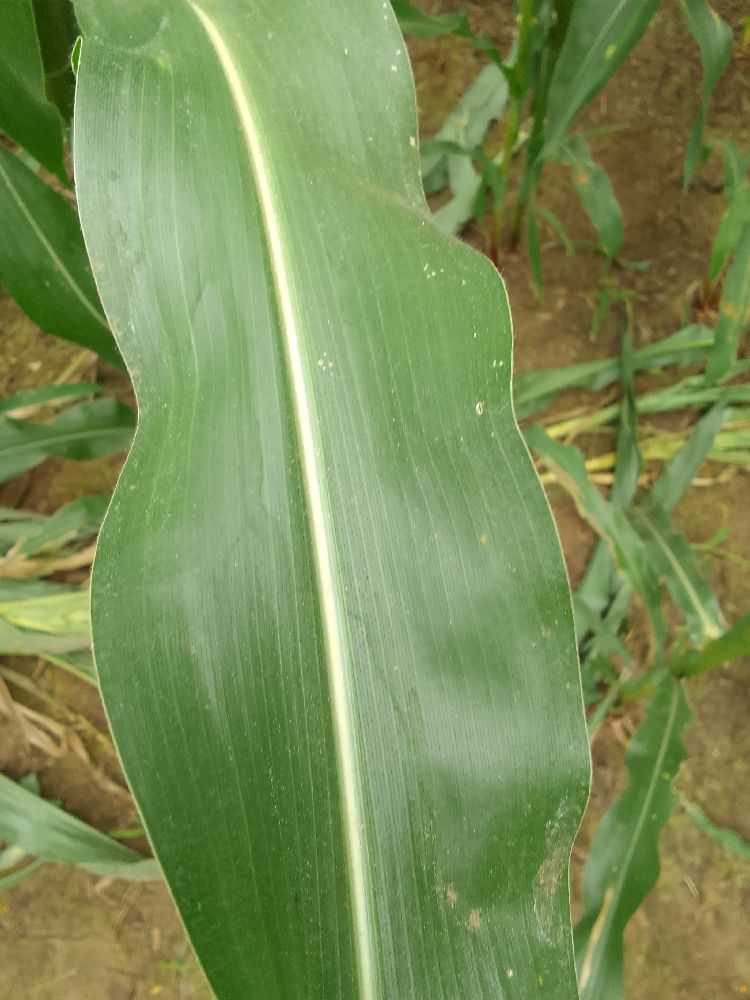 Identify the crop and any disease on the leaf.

maize, healthy
